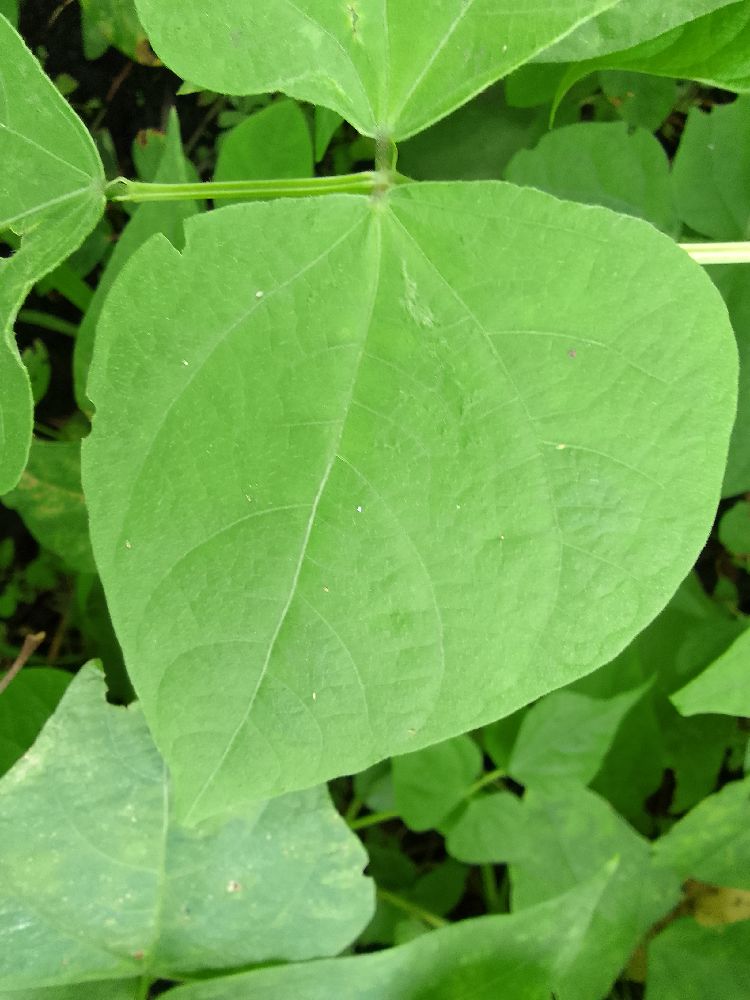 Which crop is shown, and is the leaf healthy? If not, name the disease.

common bean, healthy
